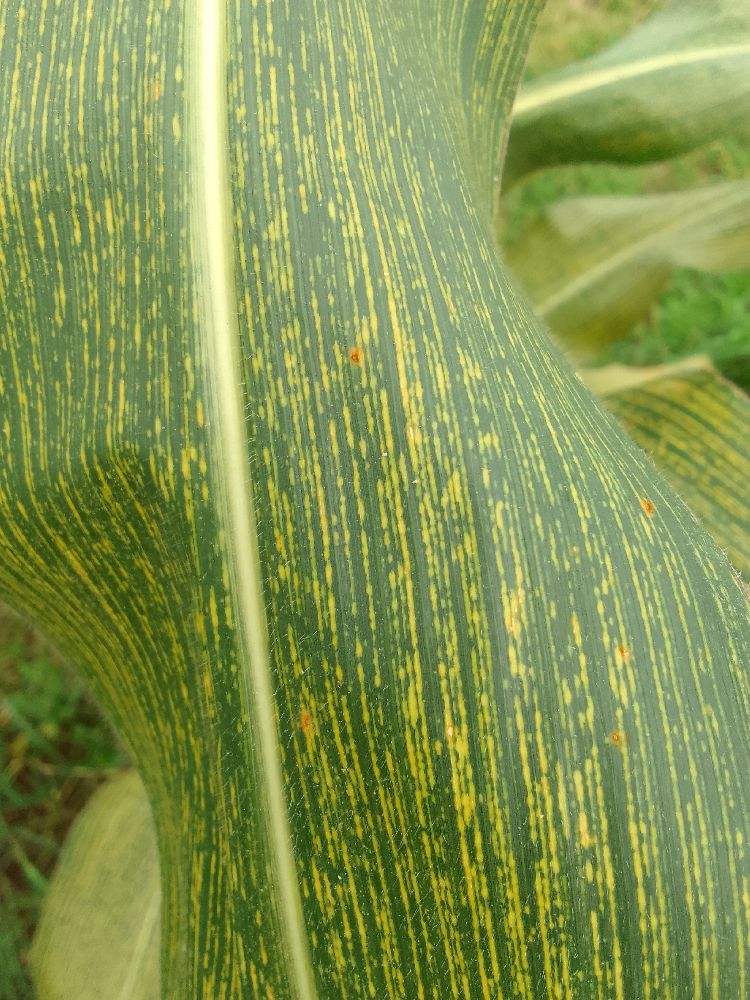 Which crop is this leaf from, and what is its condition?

maize, maize streak virus
